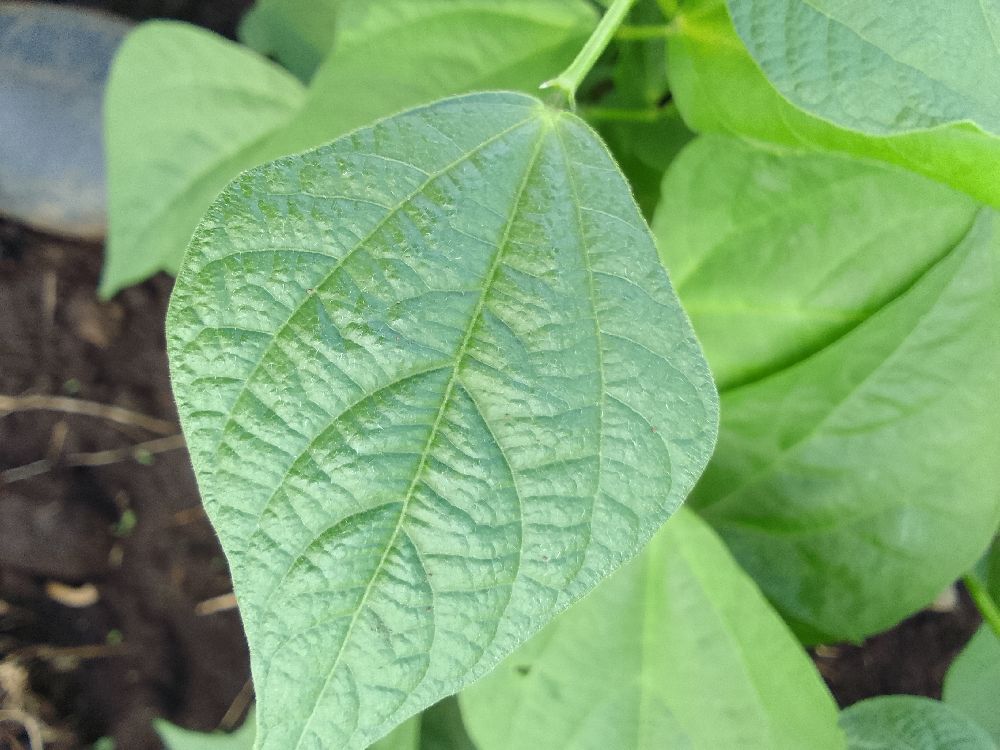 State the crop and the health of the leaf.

common bean, healthy
